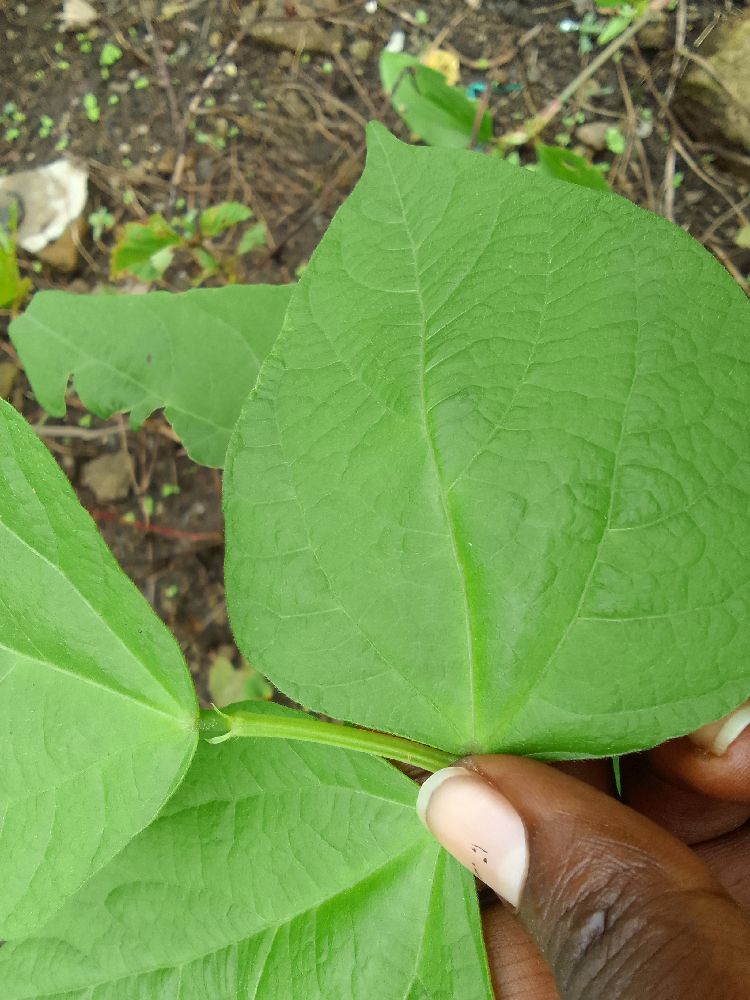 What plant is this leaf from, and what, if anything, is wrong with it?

common bean, healthy
